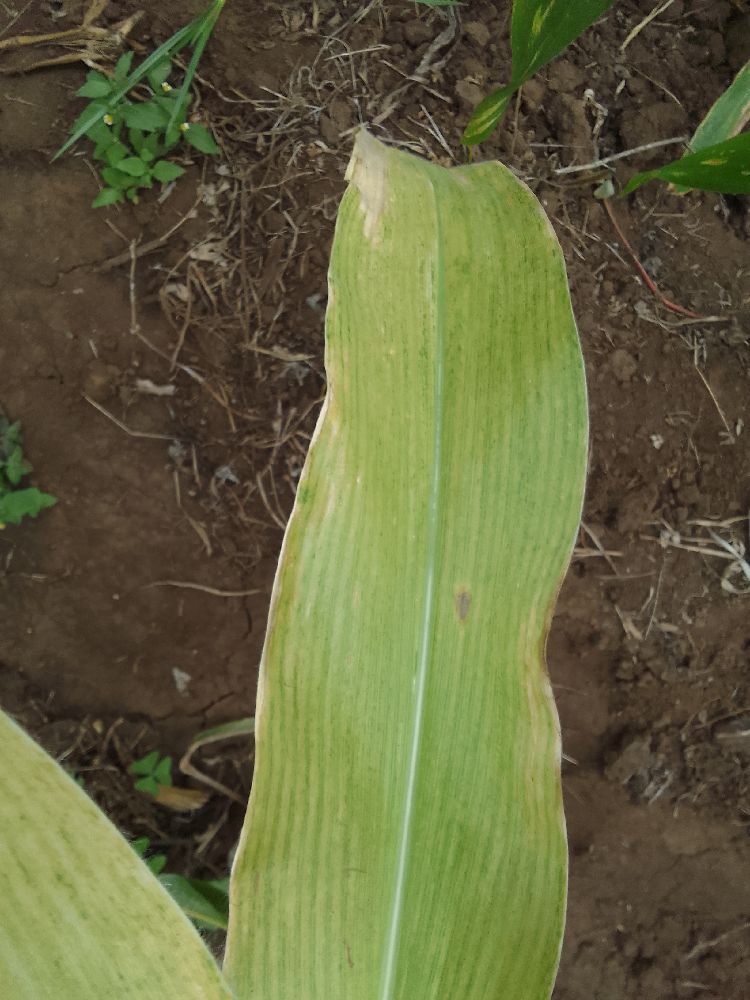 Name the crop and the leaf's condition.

maize, maize lethal necrosis
